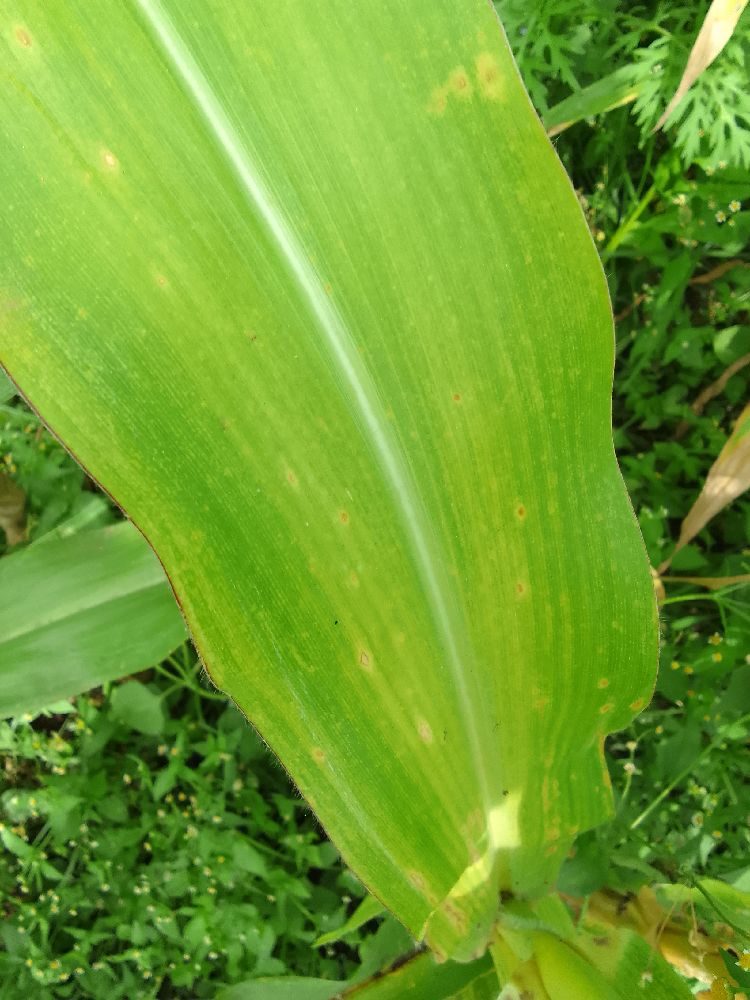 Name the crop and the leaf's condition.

maize, maize lethal necrosis
